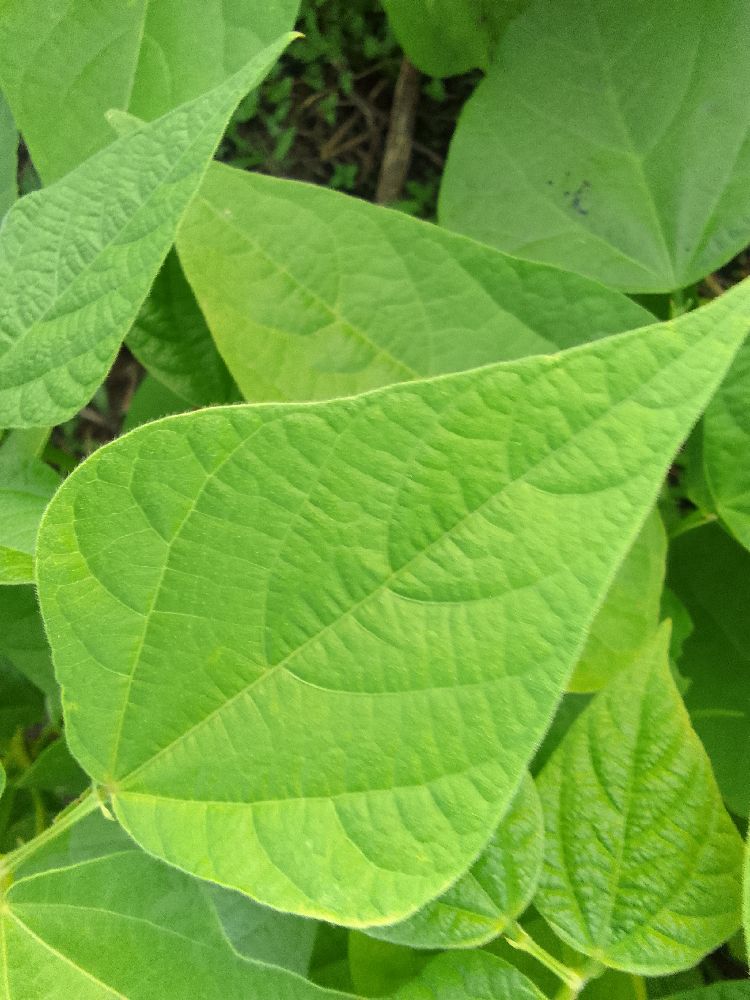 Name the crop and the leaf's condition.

common bean, healthy
